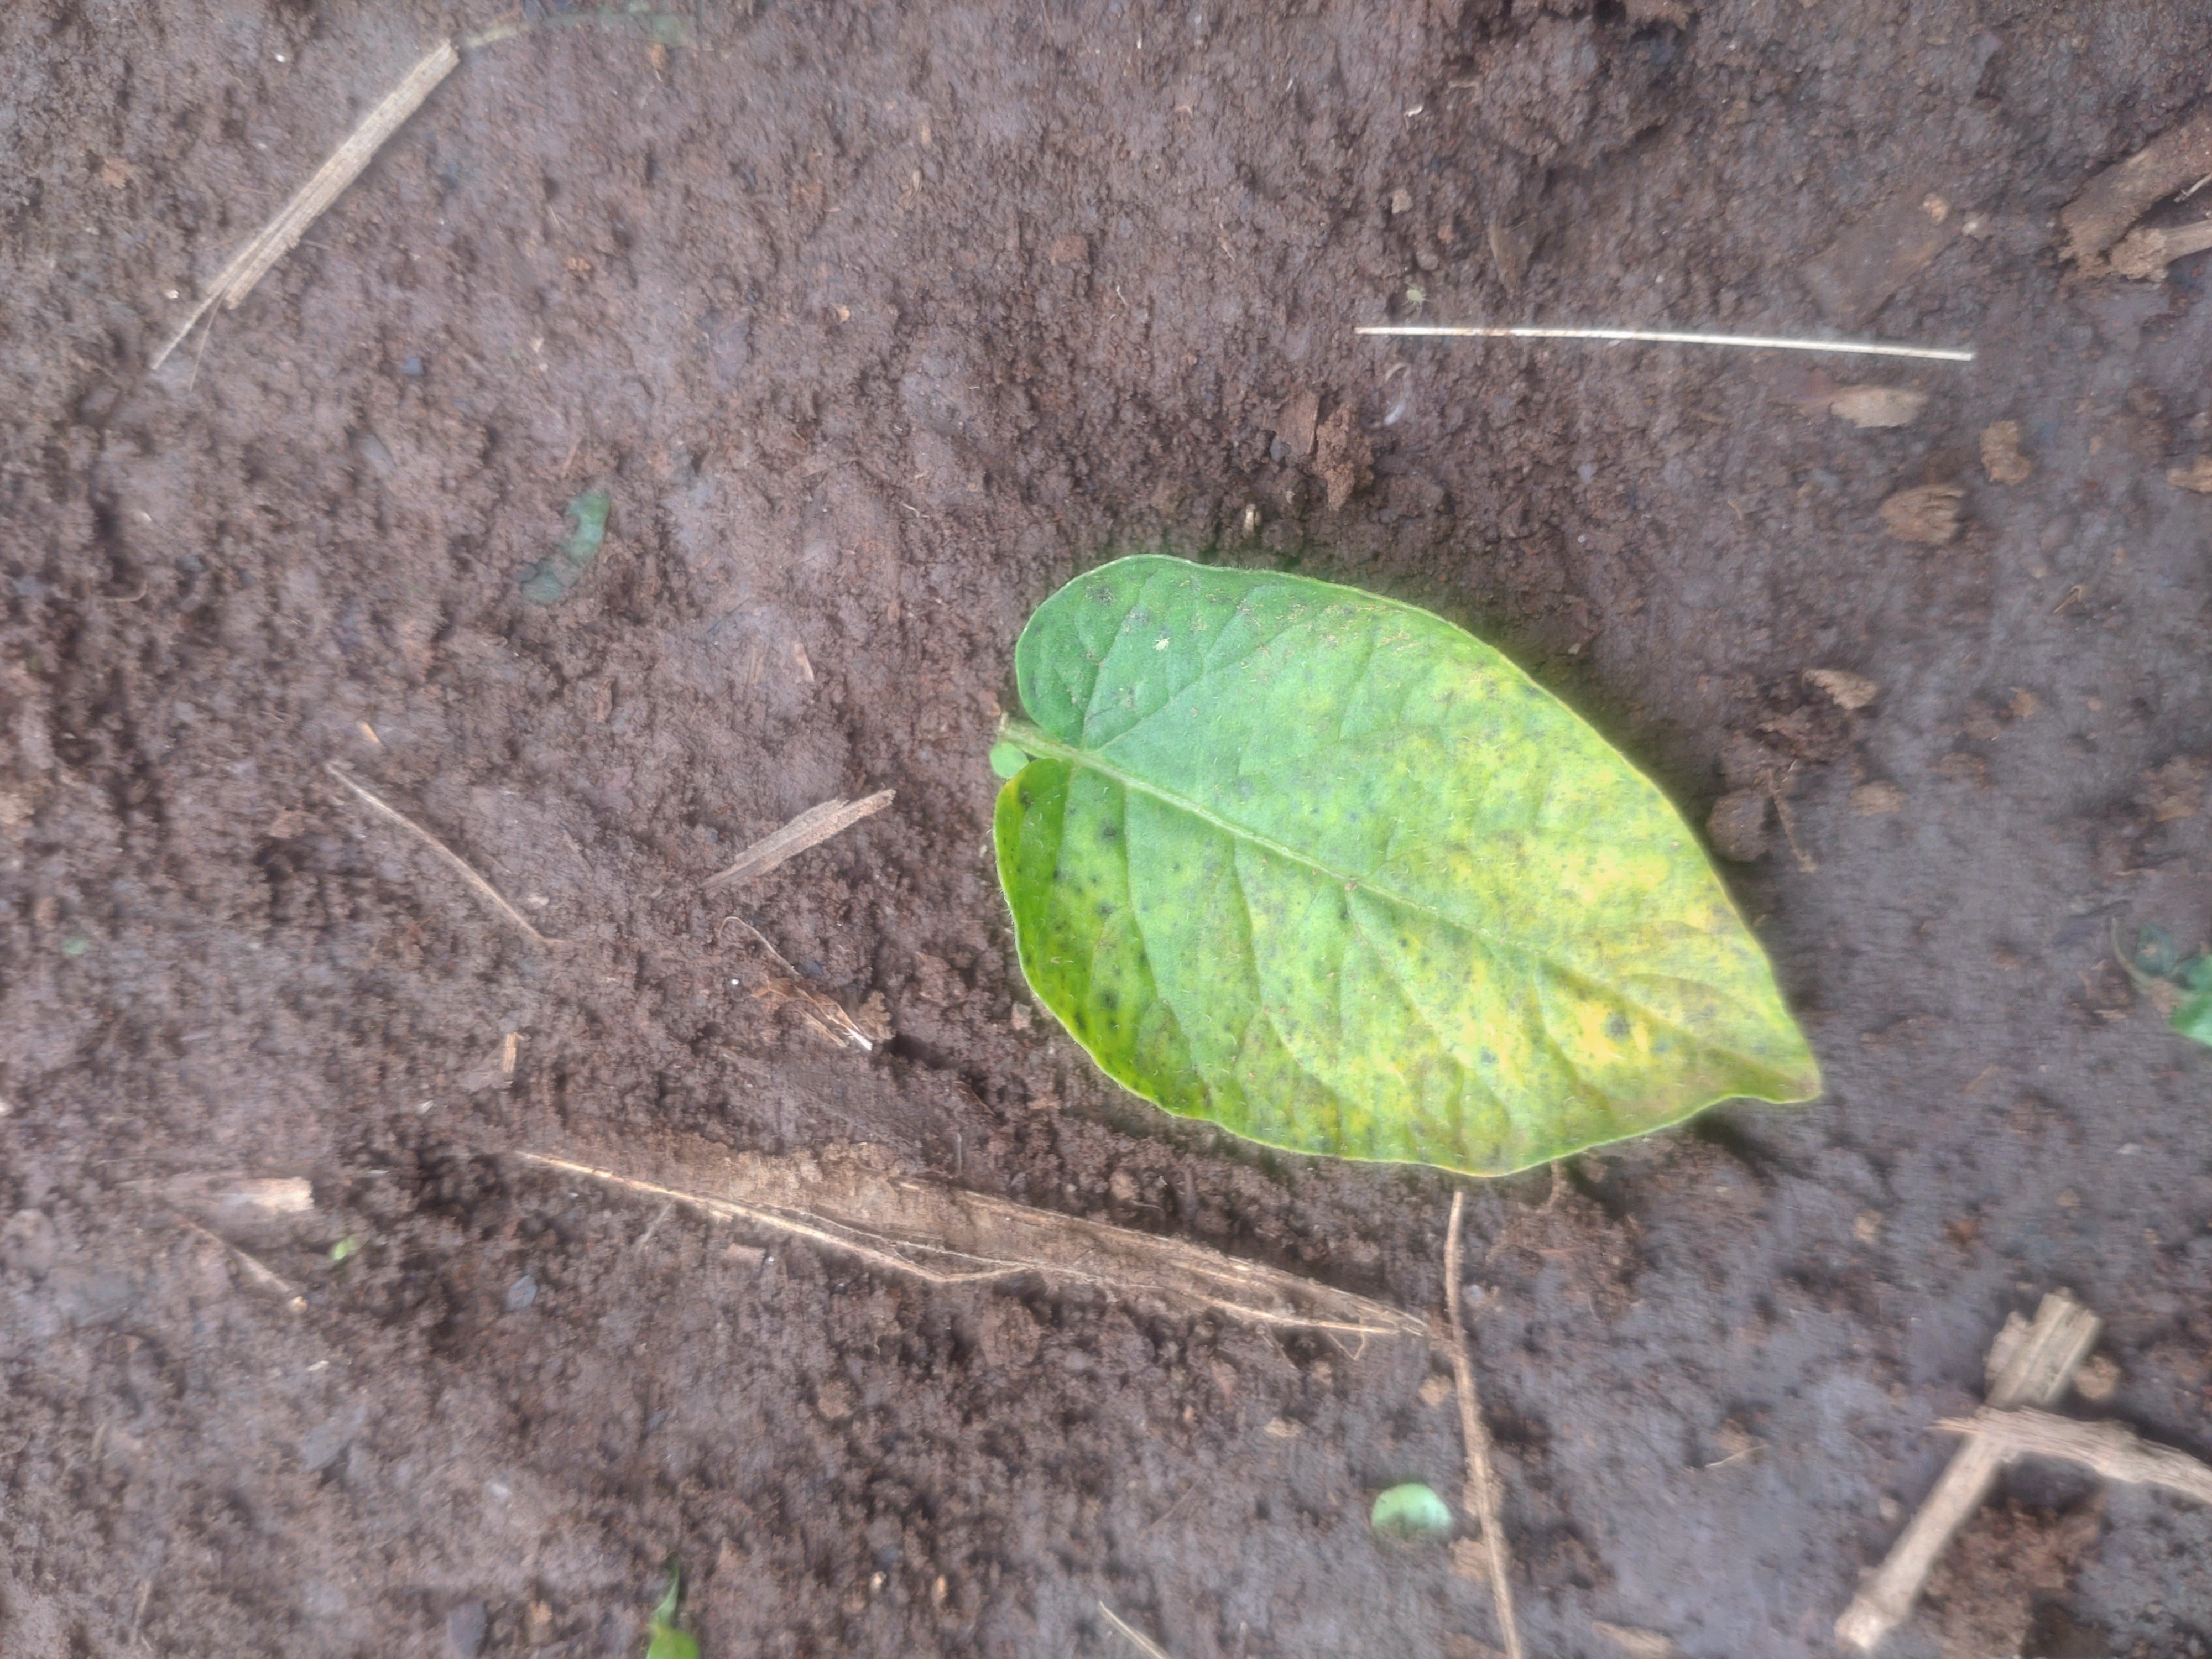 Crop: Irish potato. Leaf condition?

late blight
